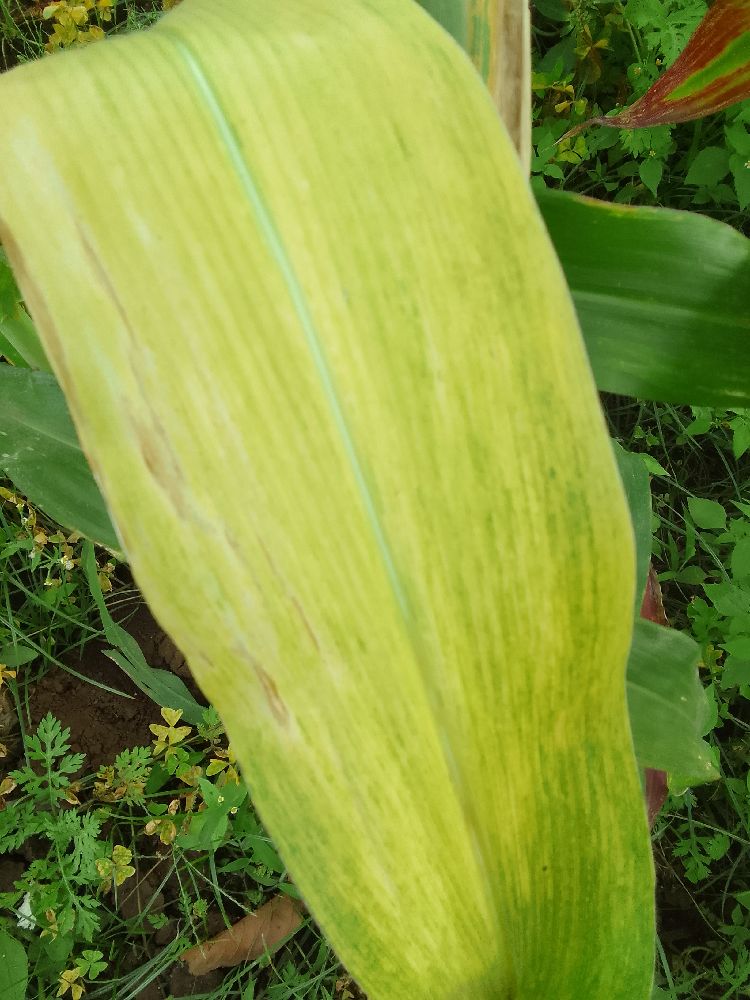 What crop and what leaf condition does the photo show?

maize, maize lethal necrosis
